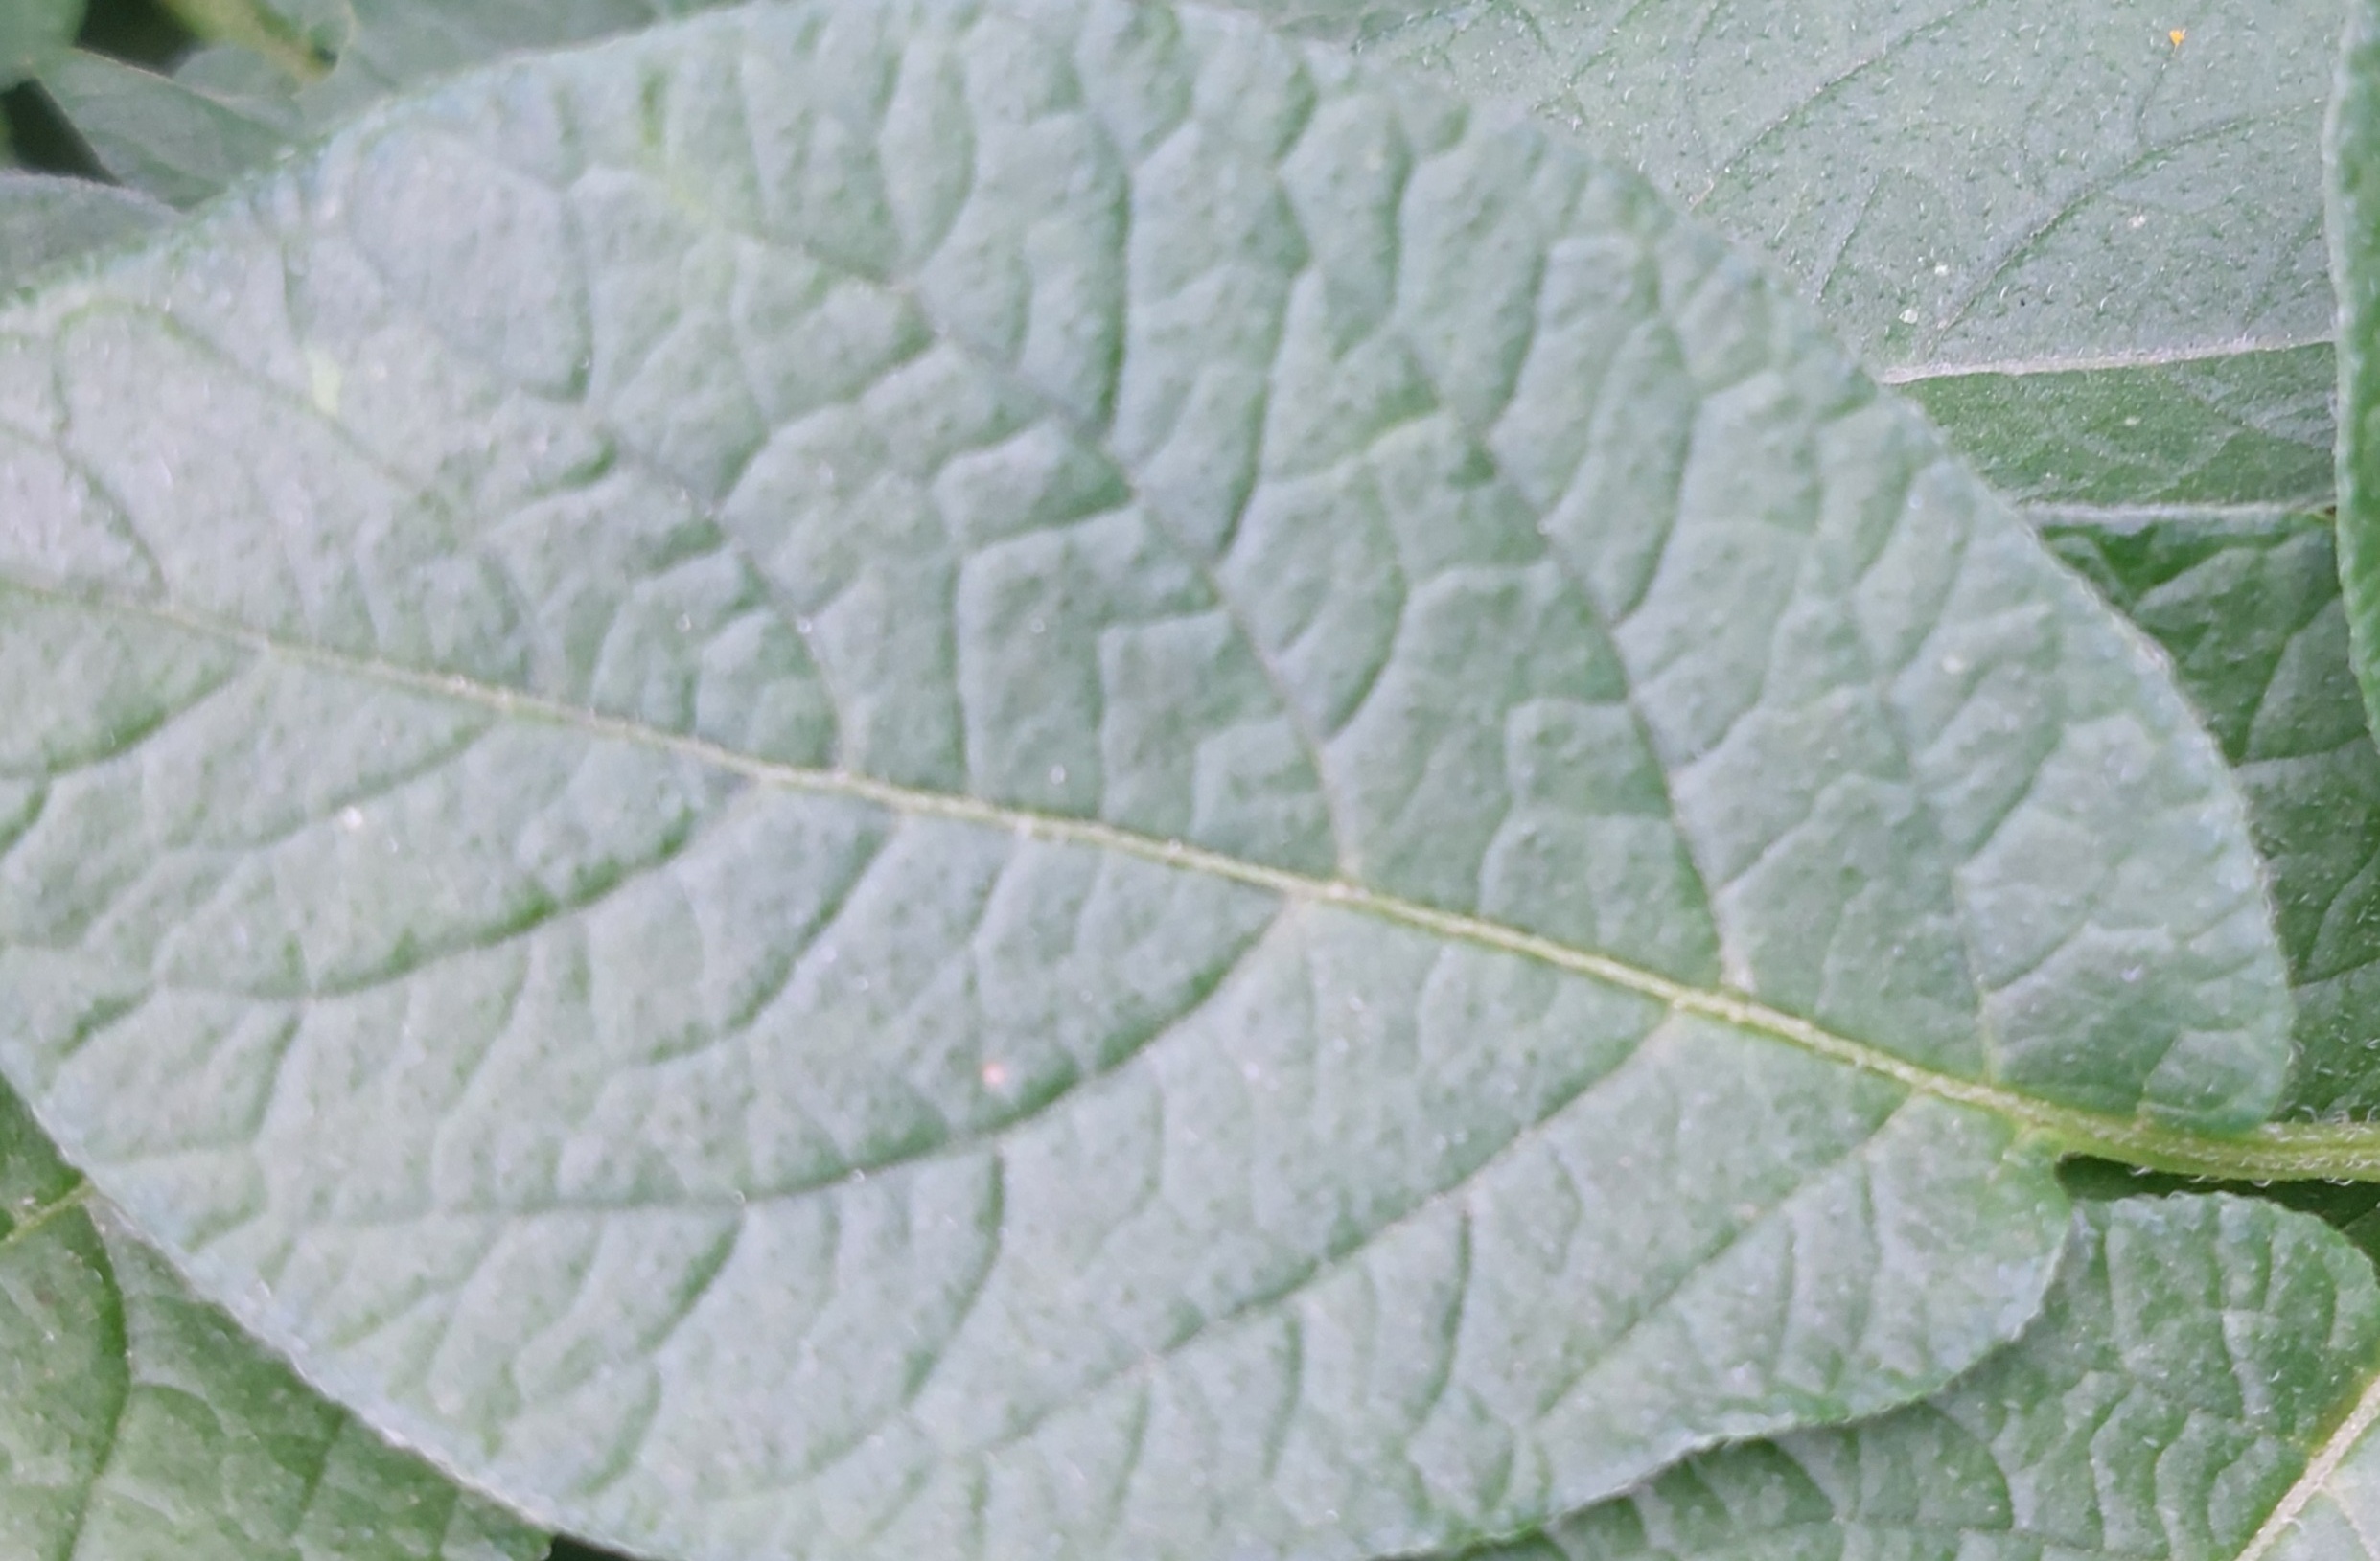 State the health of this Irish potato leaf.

healthy
